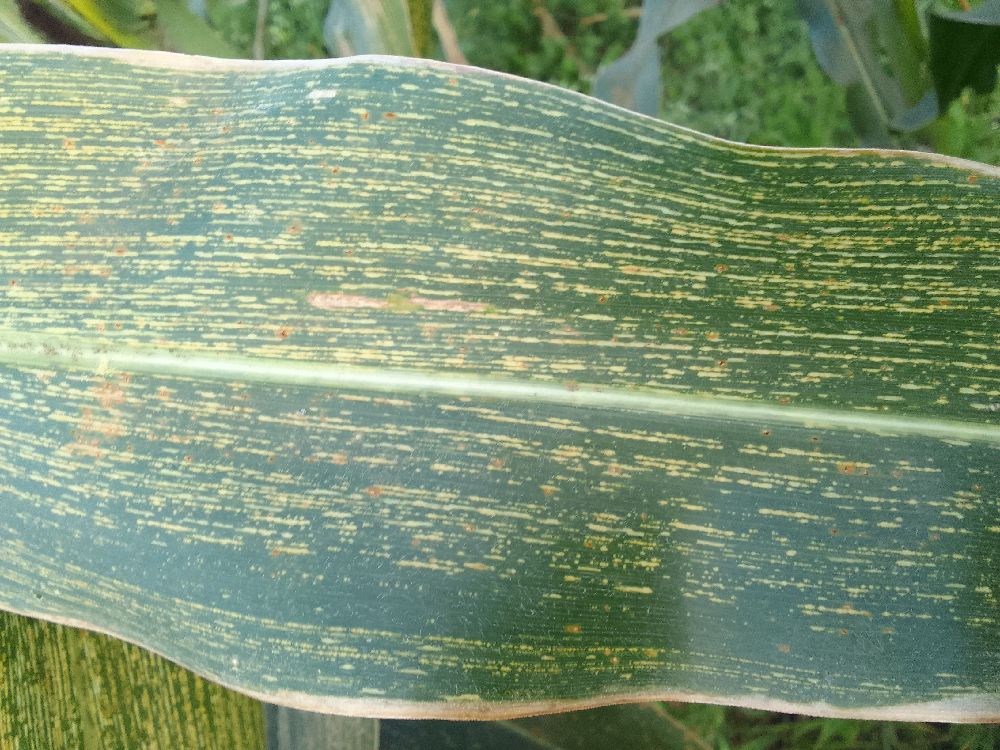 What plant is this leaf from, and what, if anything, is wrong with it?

maize, maize streak virus
